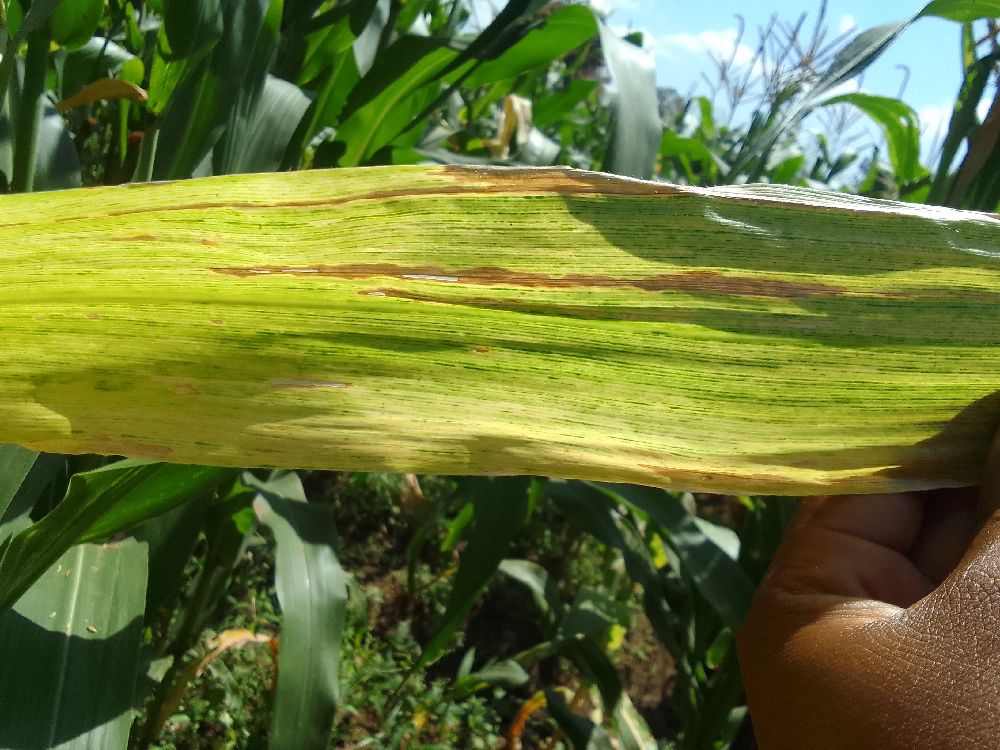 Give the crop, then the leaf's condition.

maize, maize lethal necrosis
